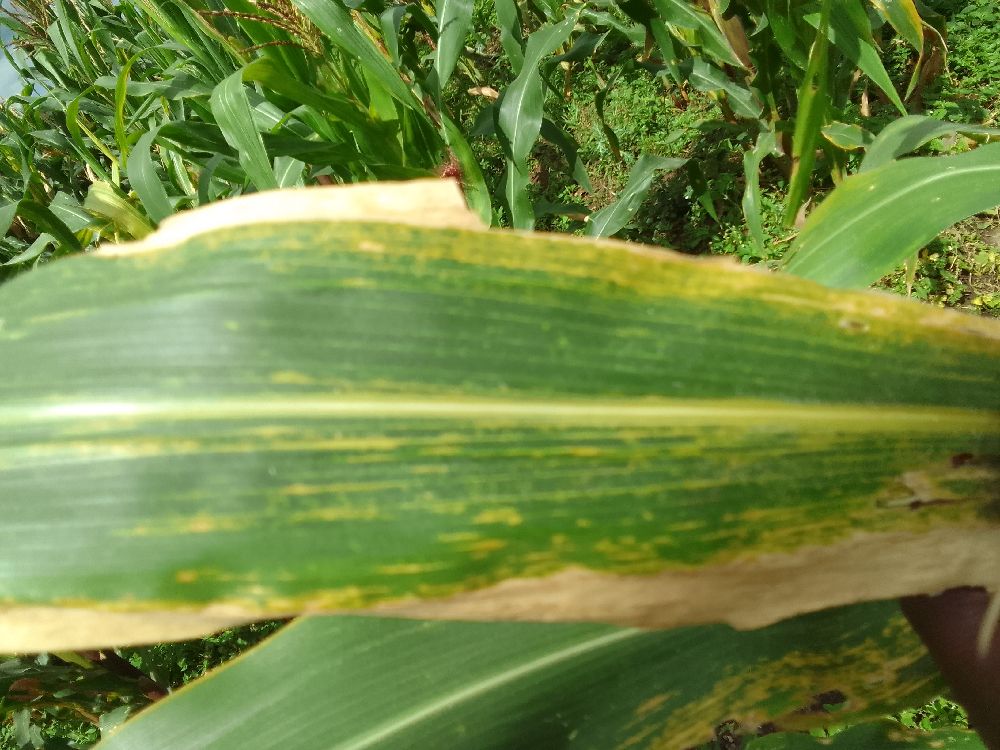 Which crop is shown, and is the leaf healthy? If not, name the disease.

maize, maize lethal necrosis
